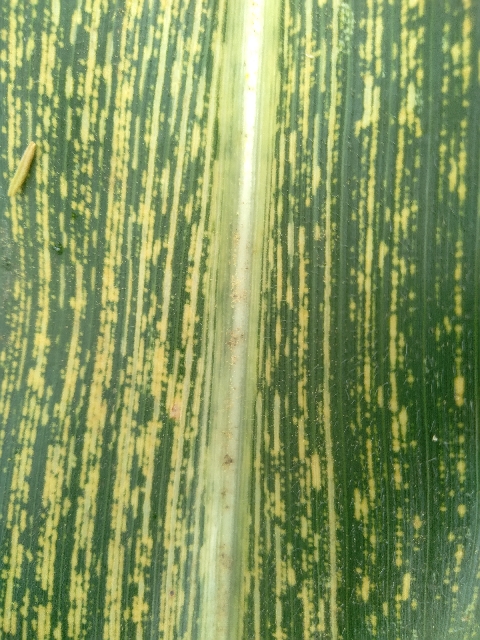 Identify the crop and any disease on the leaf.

maize, maize streak virus
